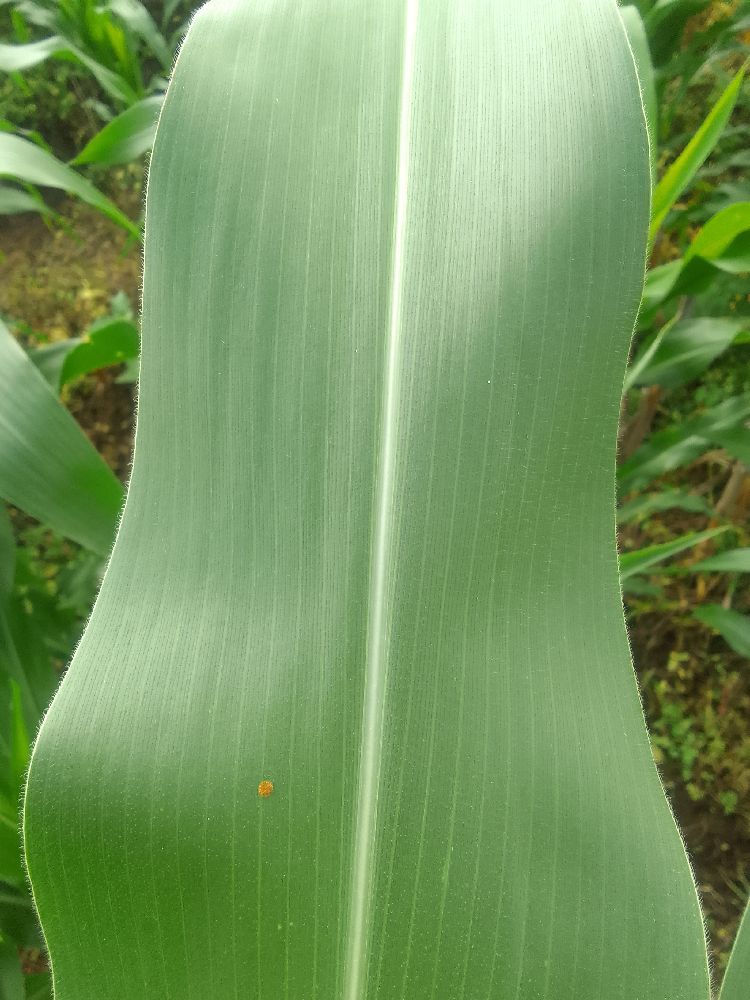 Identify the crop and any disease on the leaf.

maize, healthy
